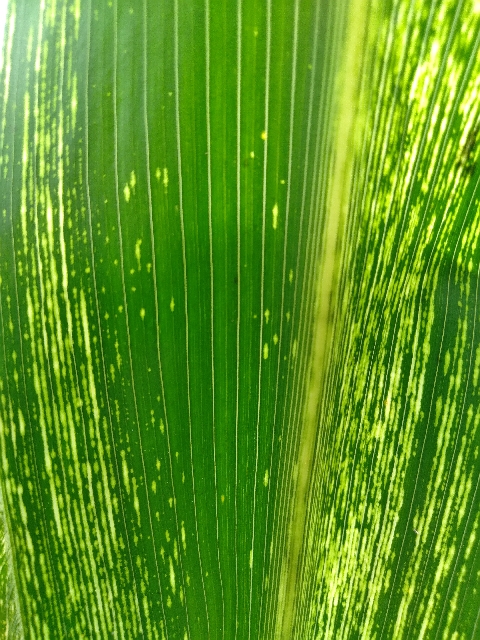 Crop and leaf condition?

maize, maize streak virus
